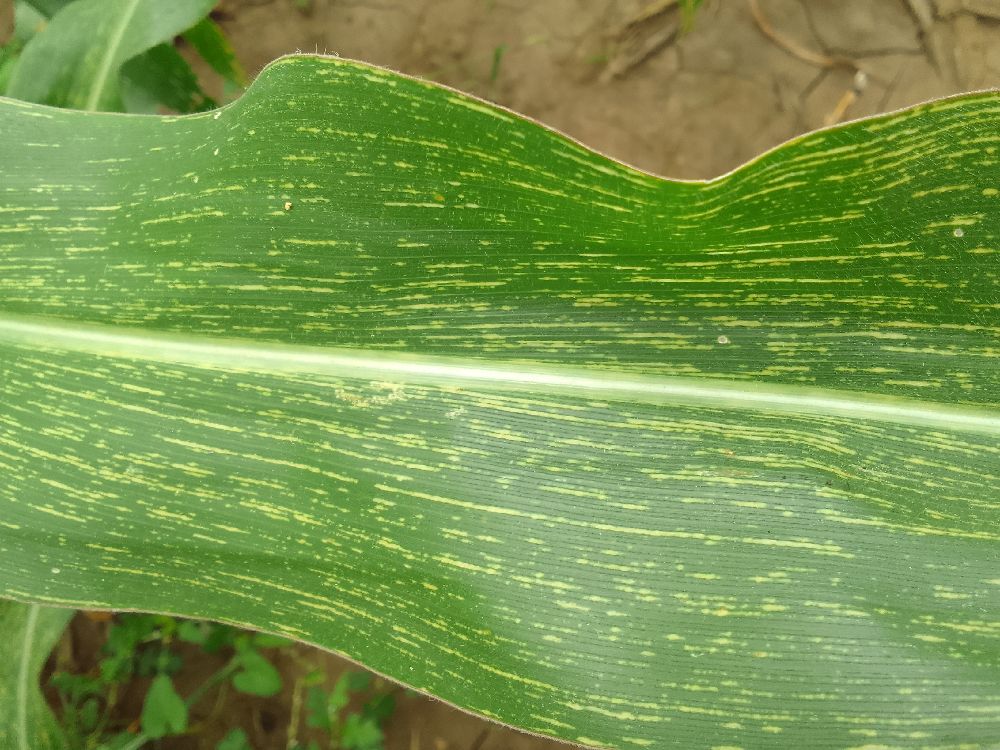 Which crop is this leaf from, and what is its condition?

maize, maize streak virus
